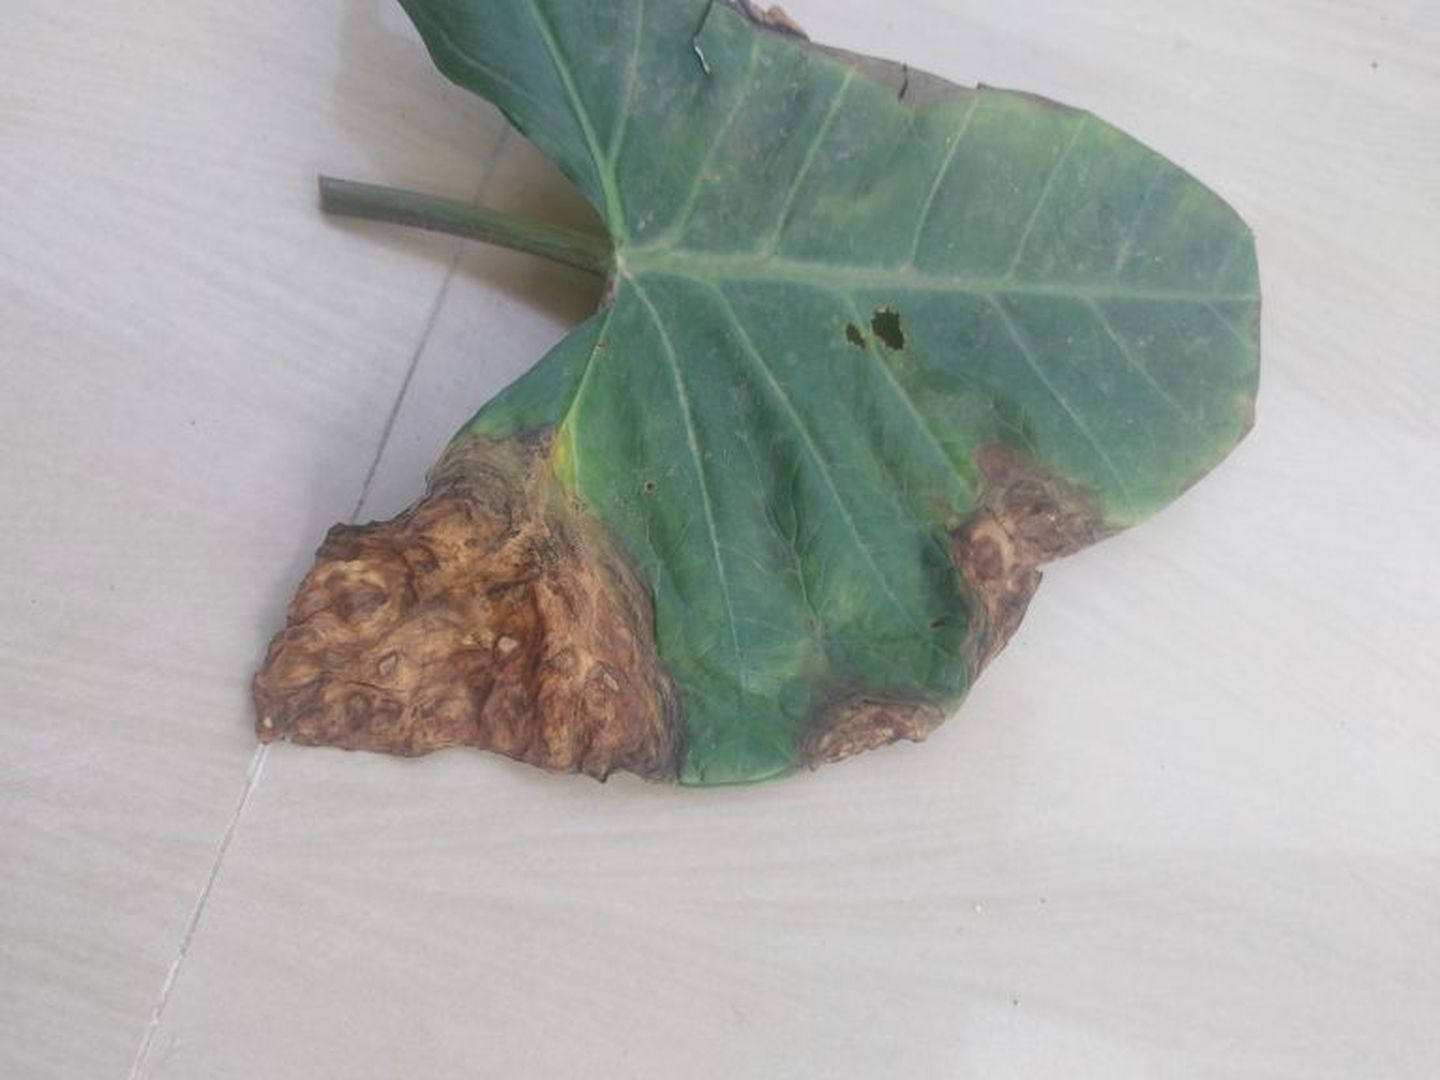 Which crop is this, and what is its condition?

taro, leaf blight
